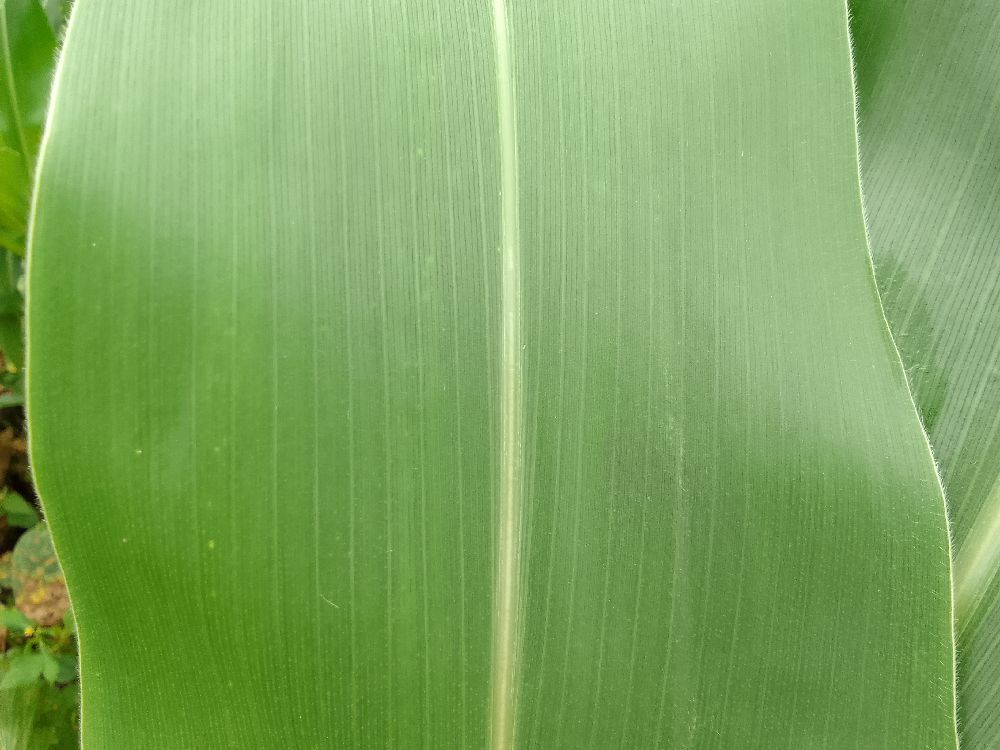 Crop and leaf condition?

maize, healthy
